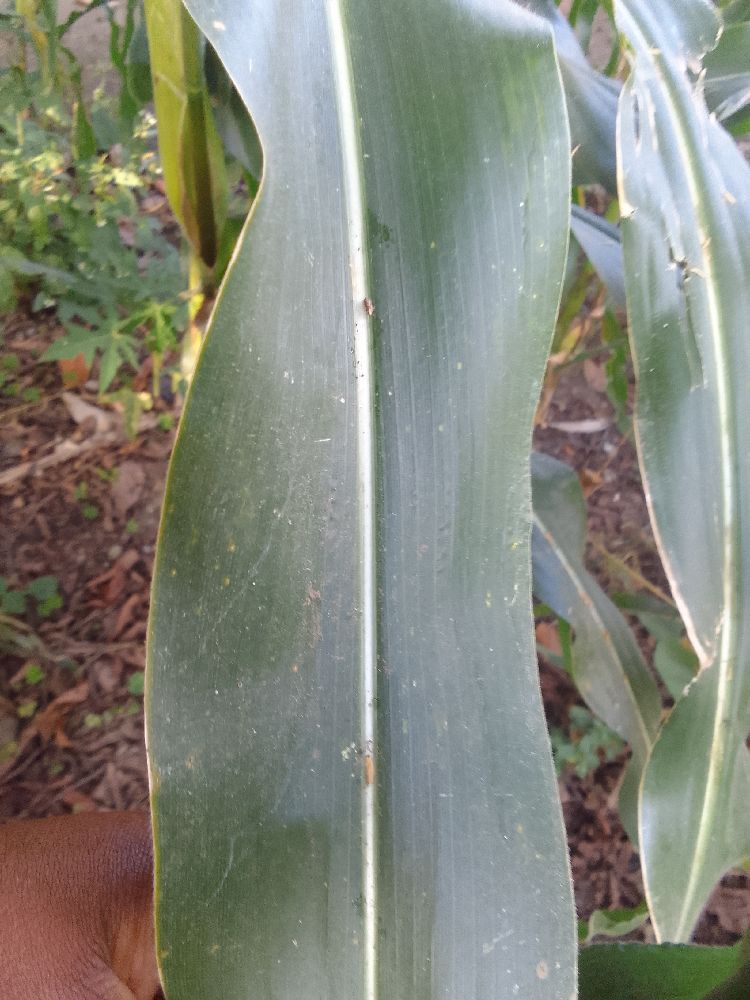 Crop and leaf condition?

maize, healthy
